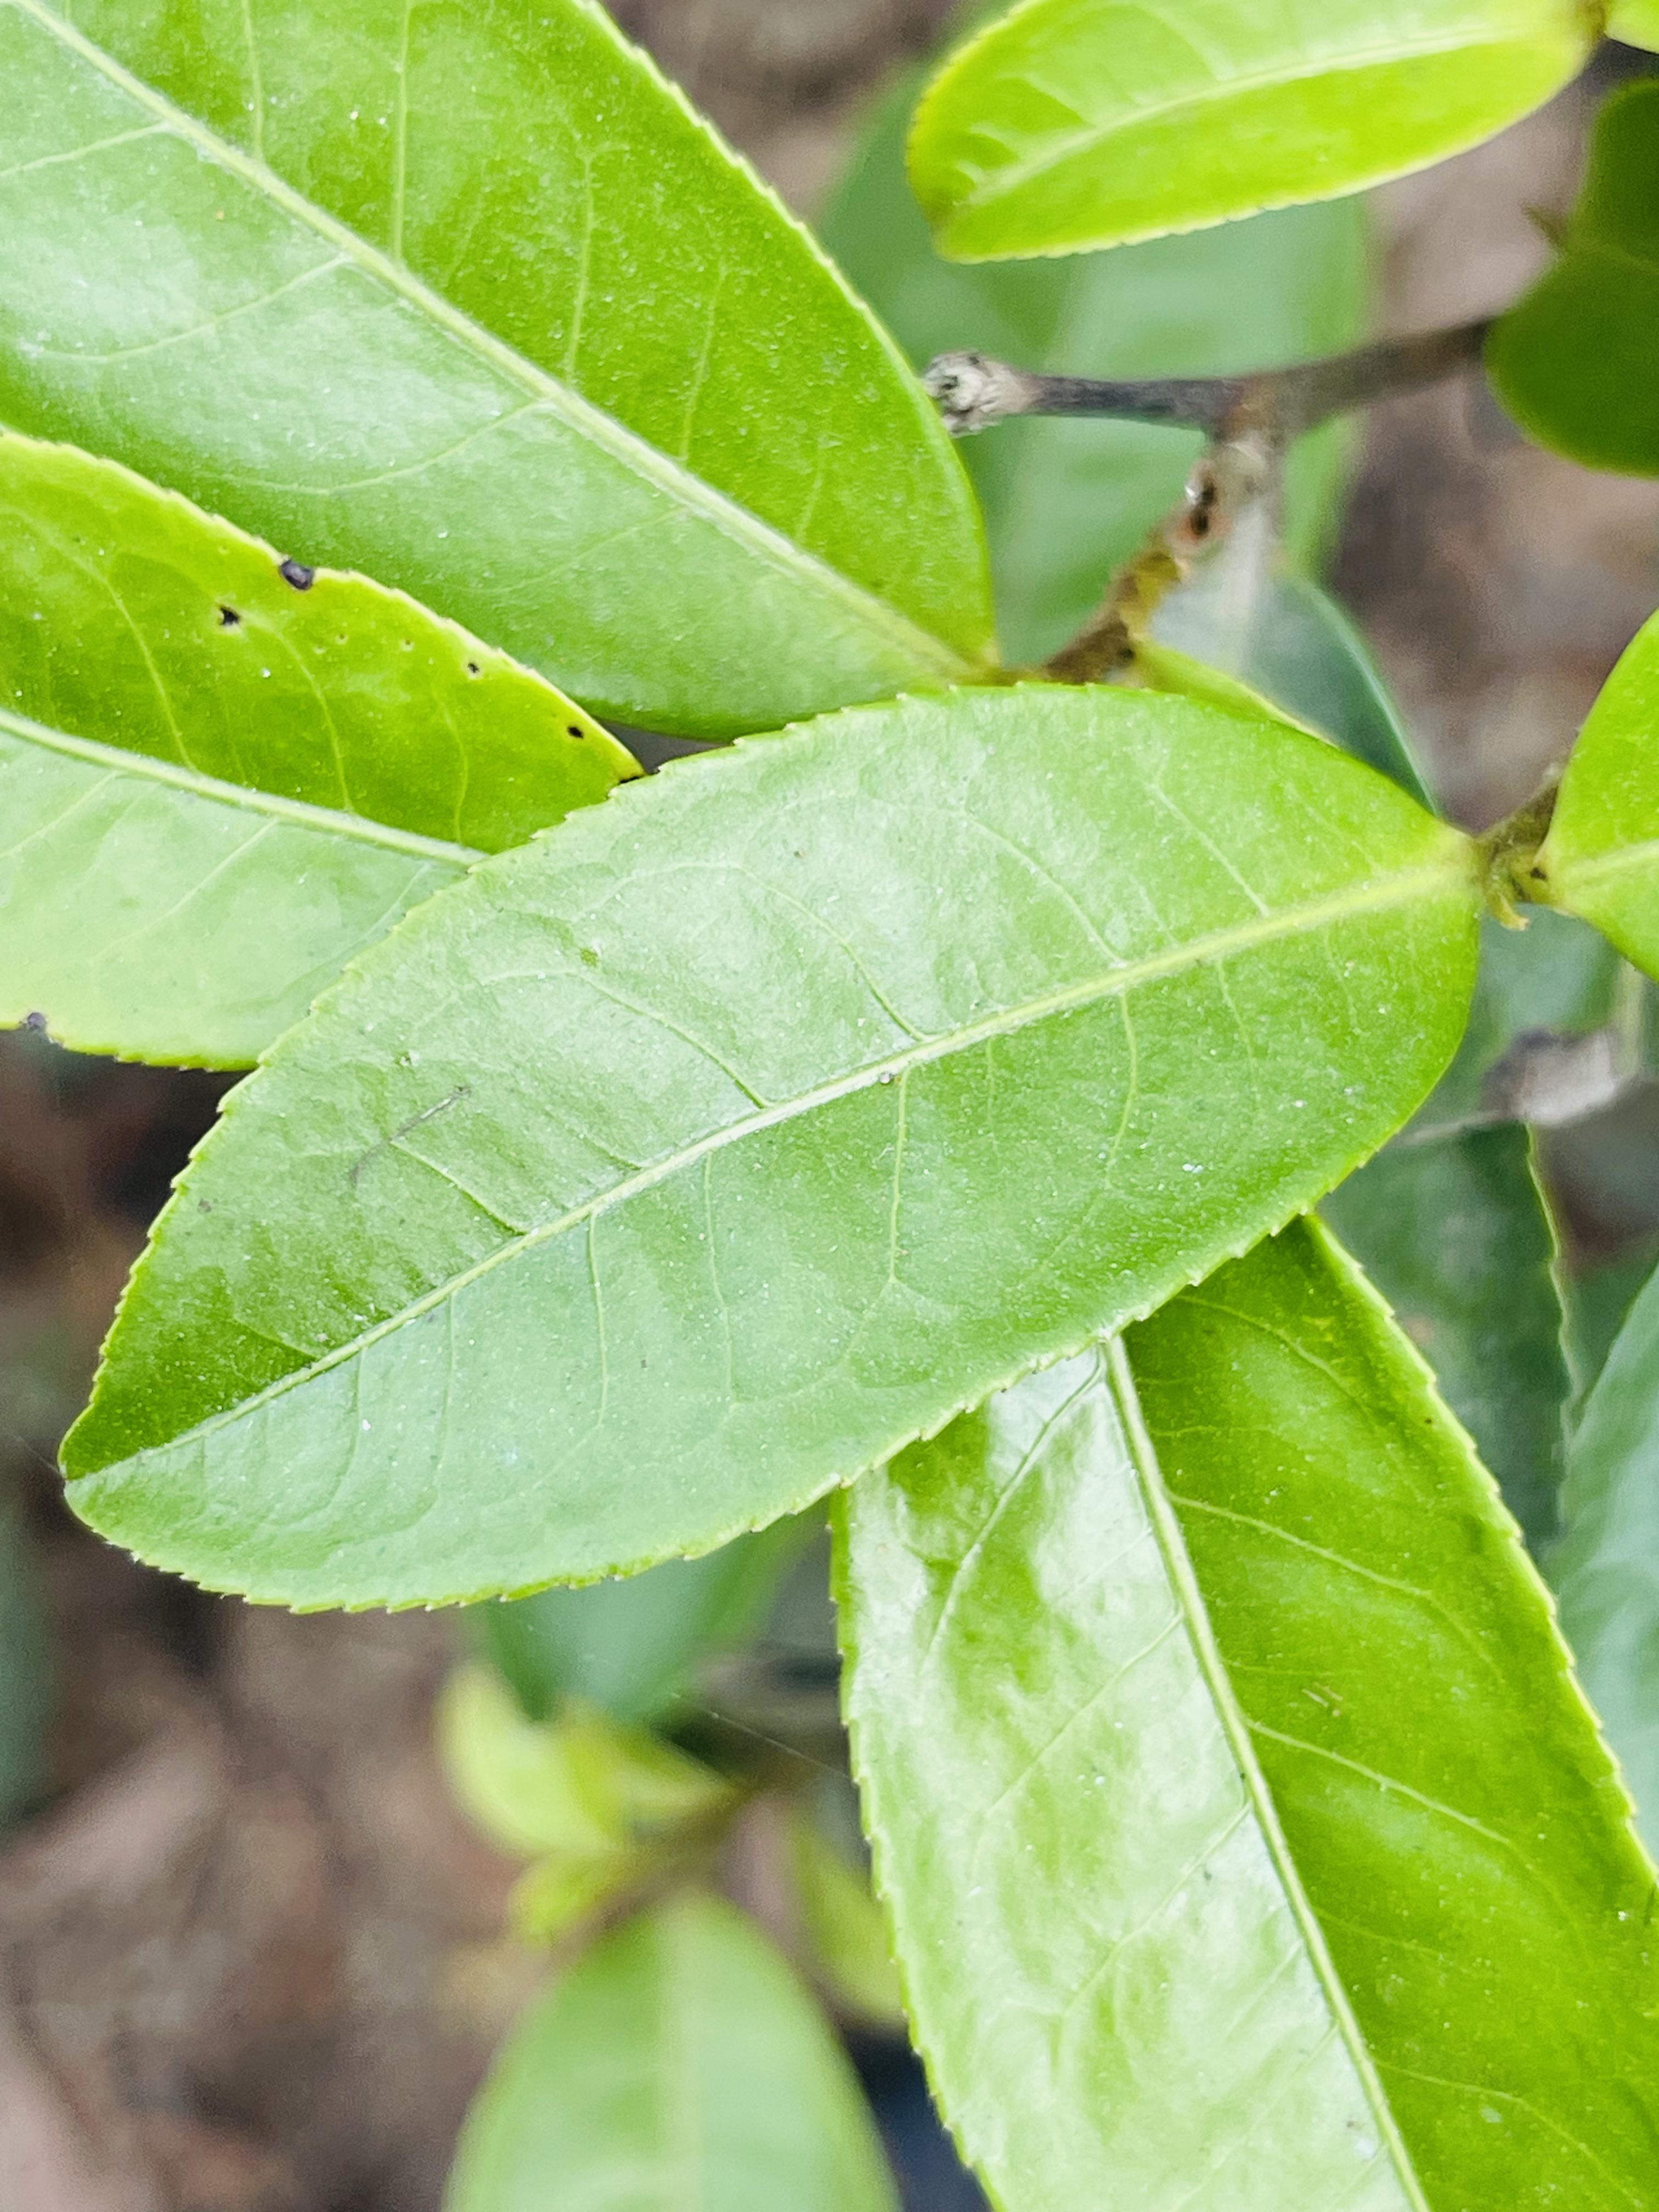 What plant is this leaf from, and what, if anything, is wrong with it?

tea, healthy leaf
